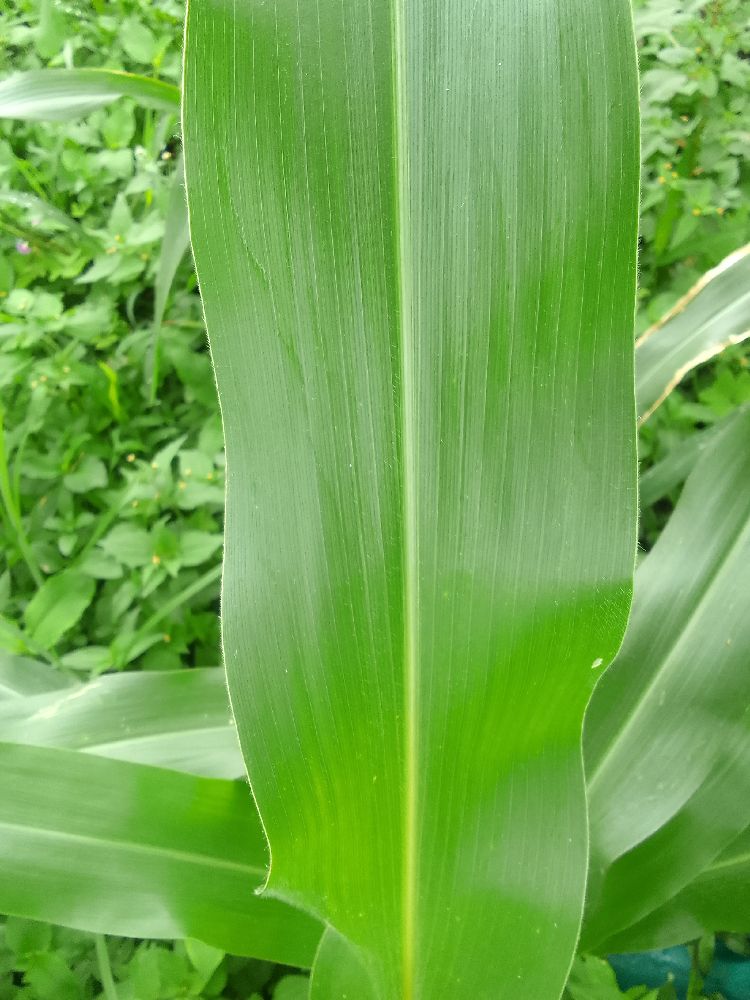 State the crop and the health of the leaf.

maize, healthy
